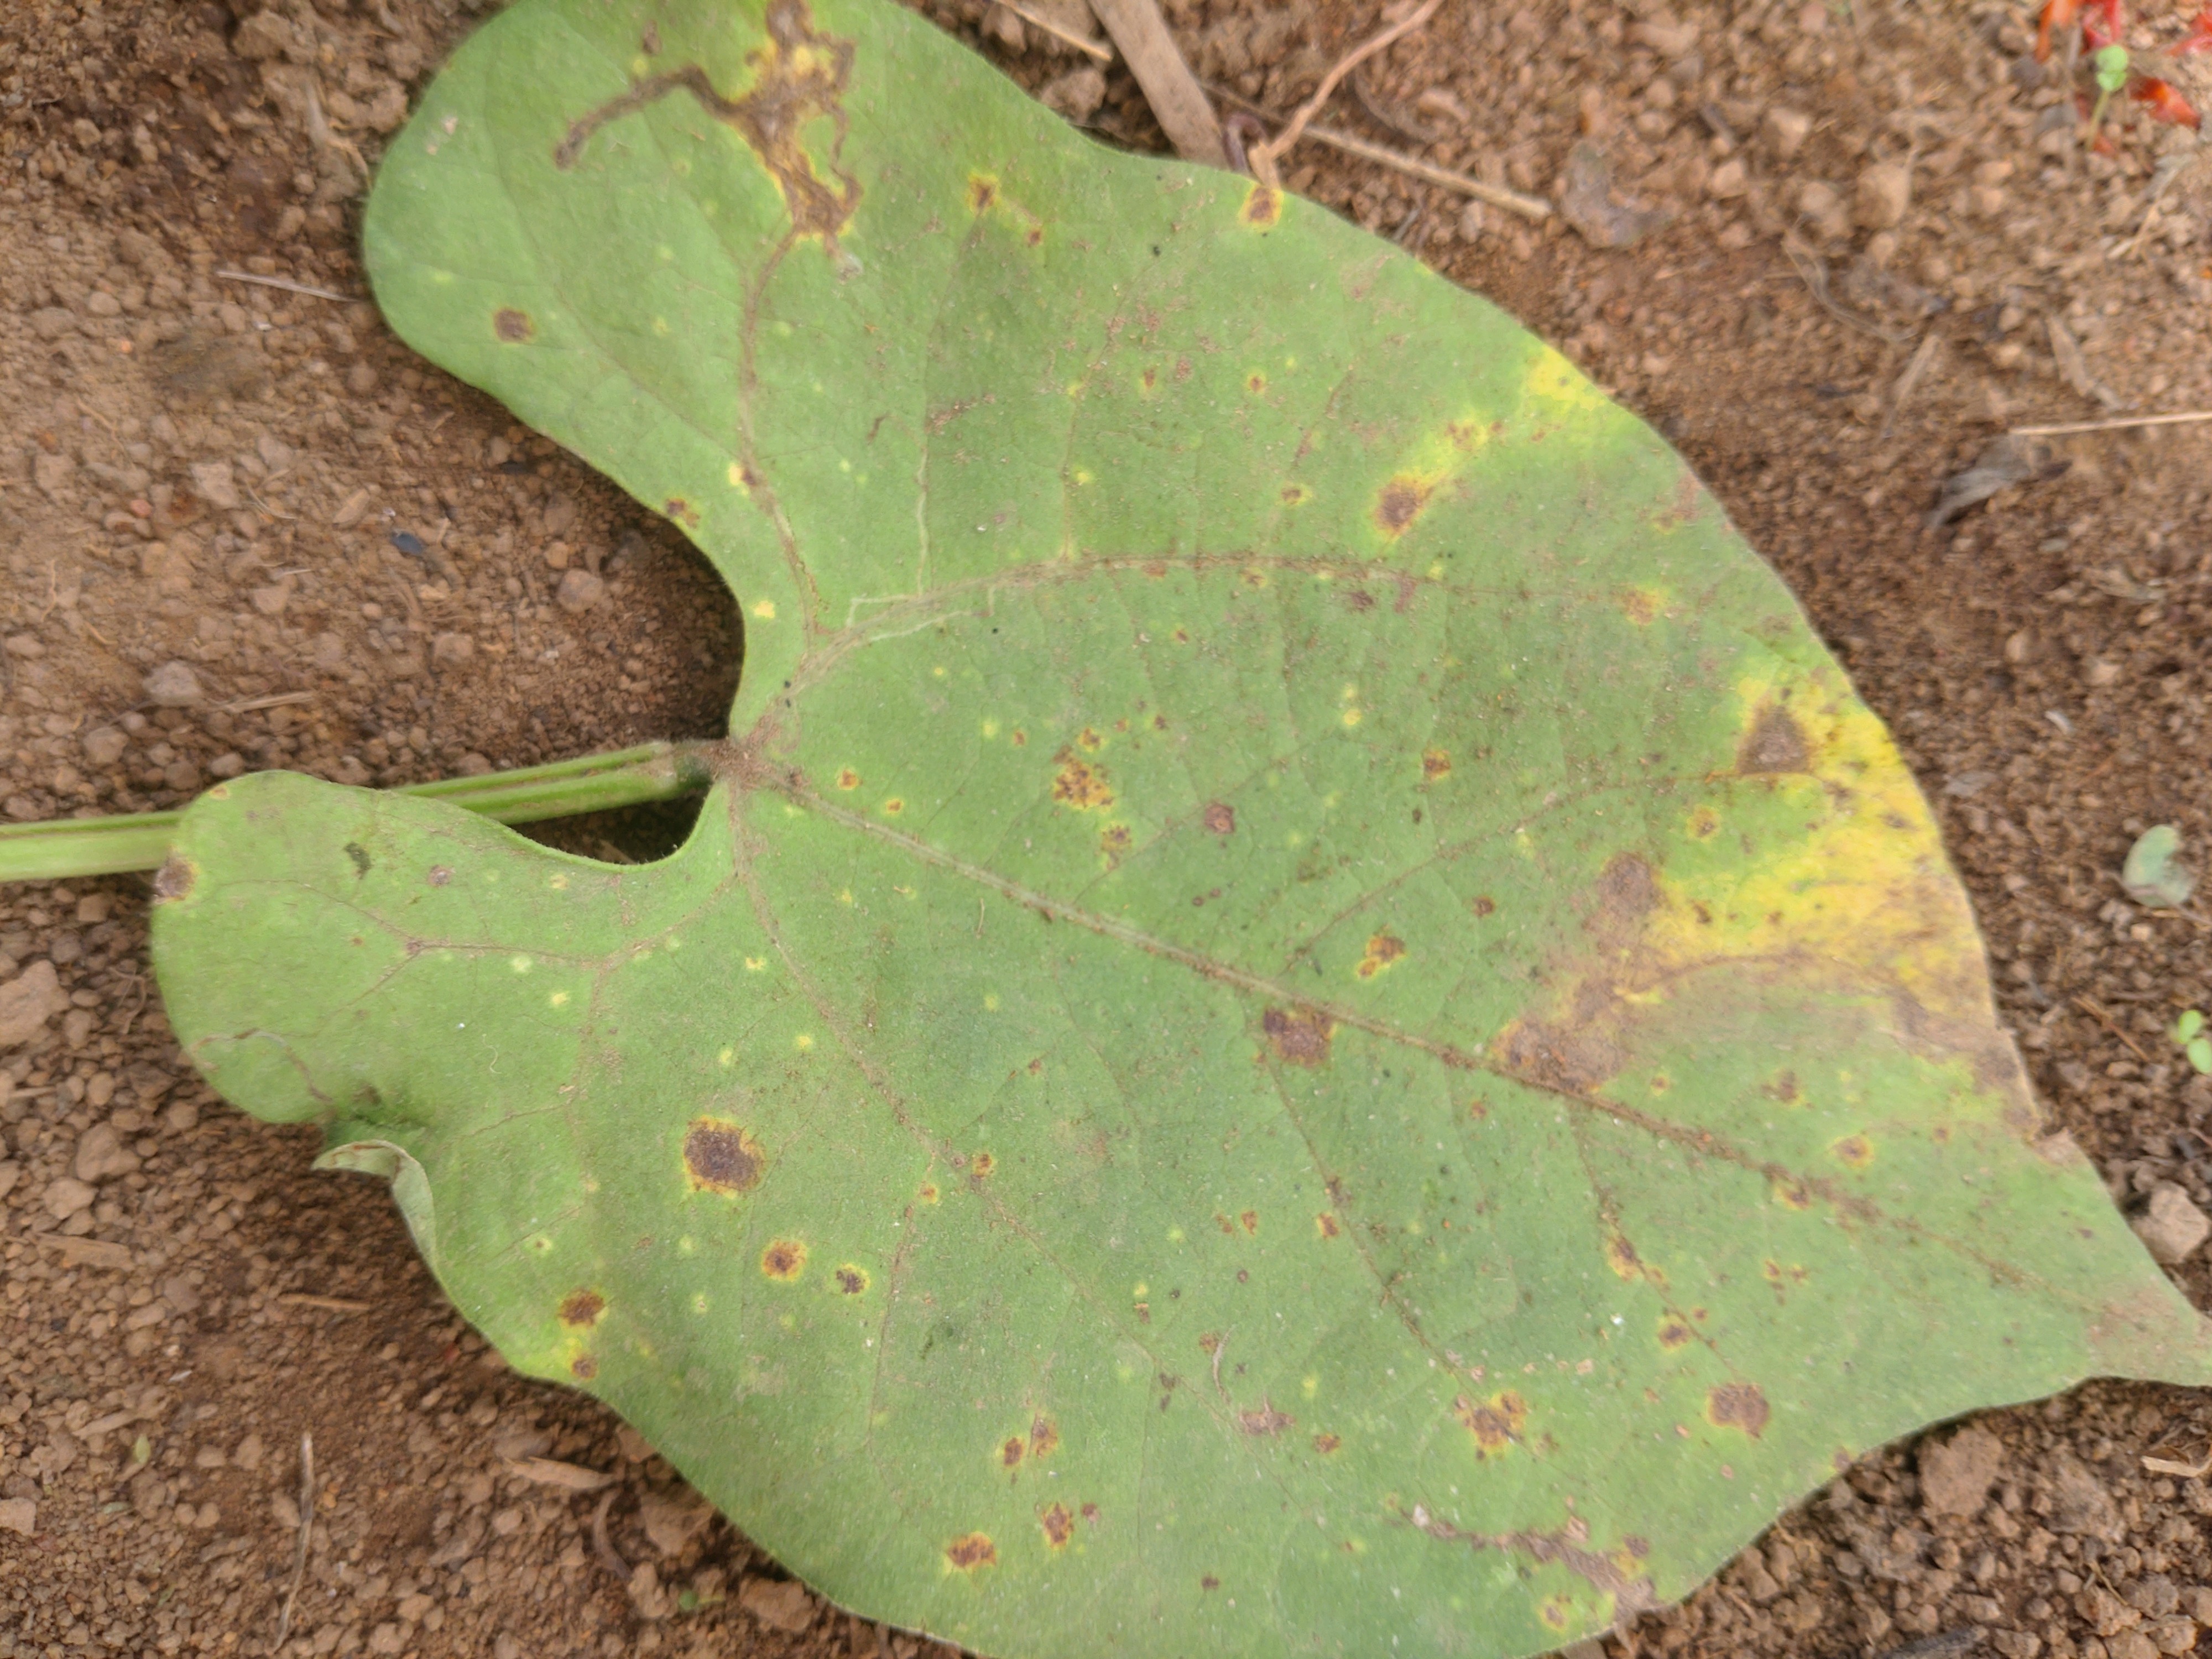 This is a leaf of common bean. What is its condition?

rust
